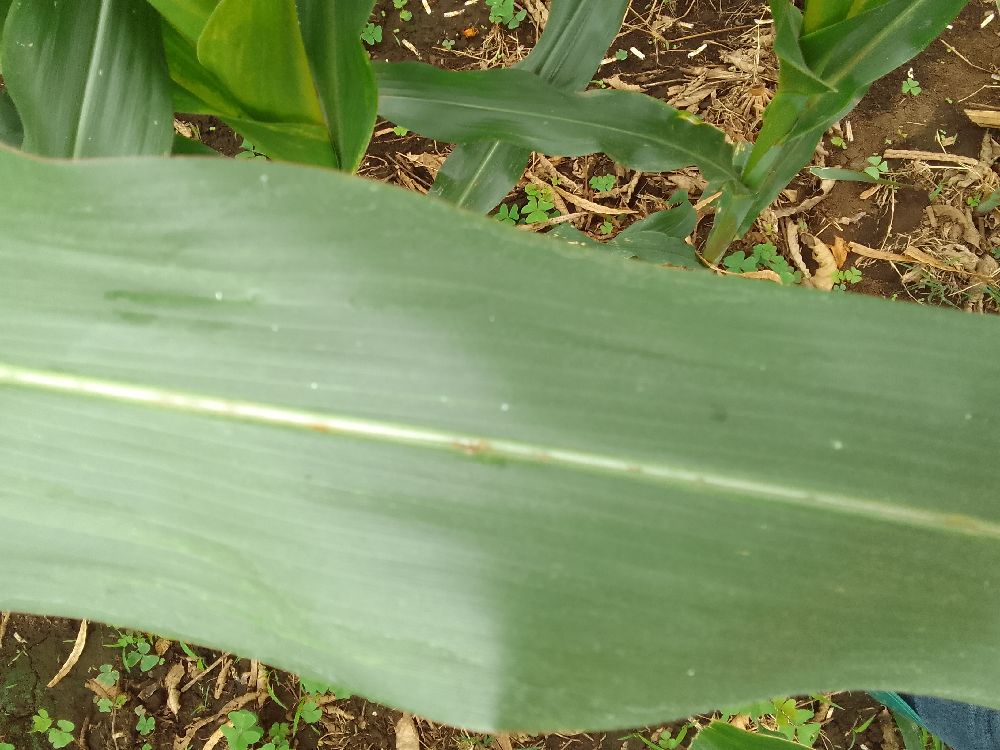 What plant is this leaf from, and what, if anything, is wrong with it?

maize, healthy
